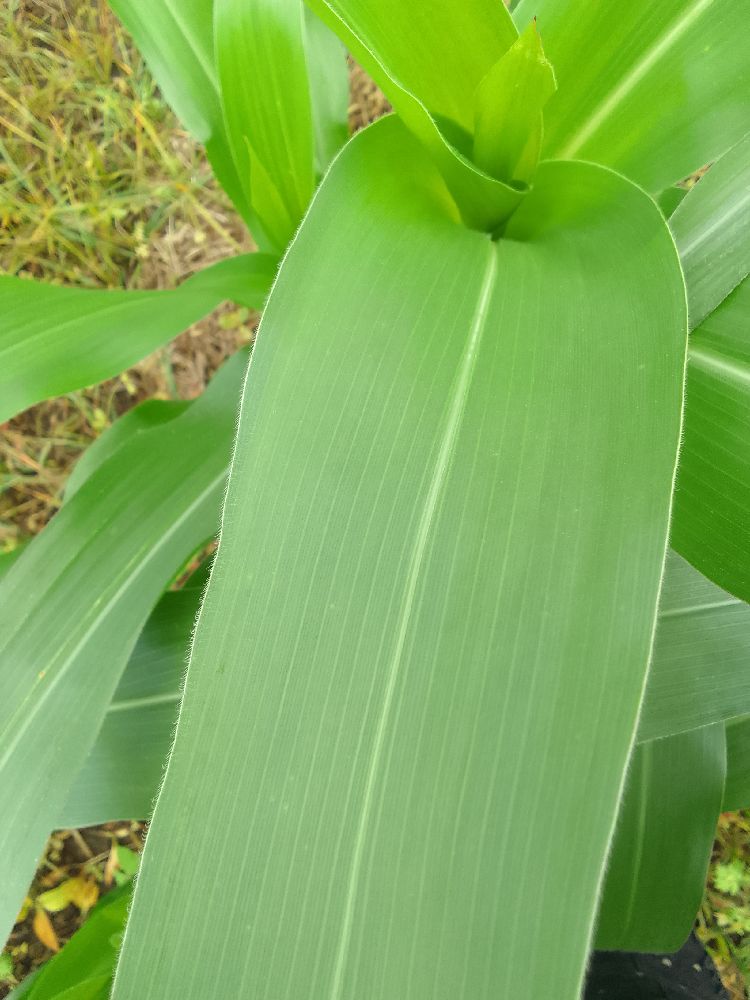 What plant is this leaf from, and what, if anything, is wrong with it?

maize, healthy
